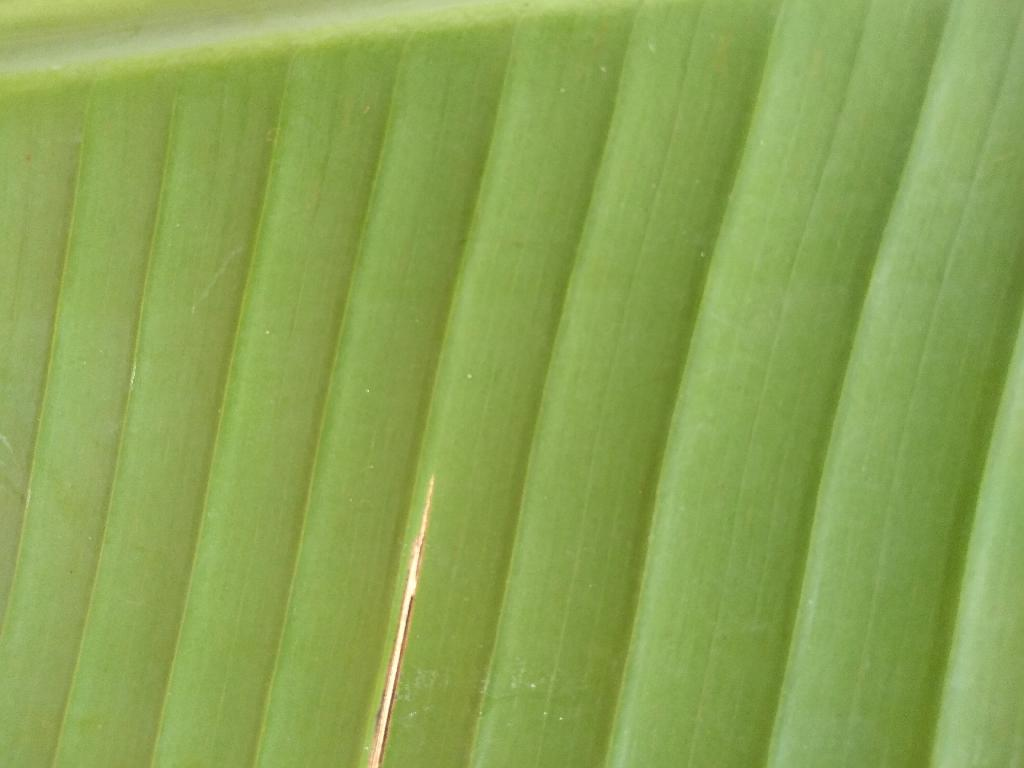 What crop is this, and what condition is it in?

banana, healthy
